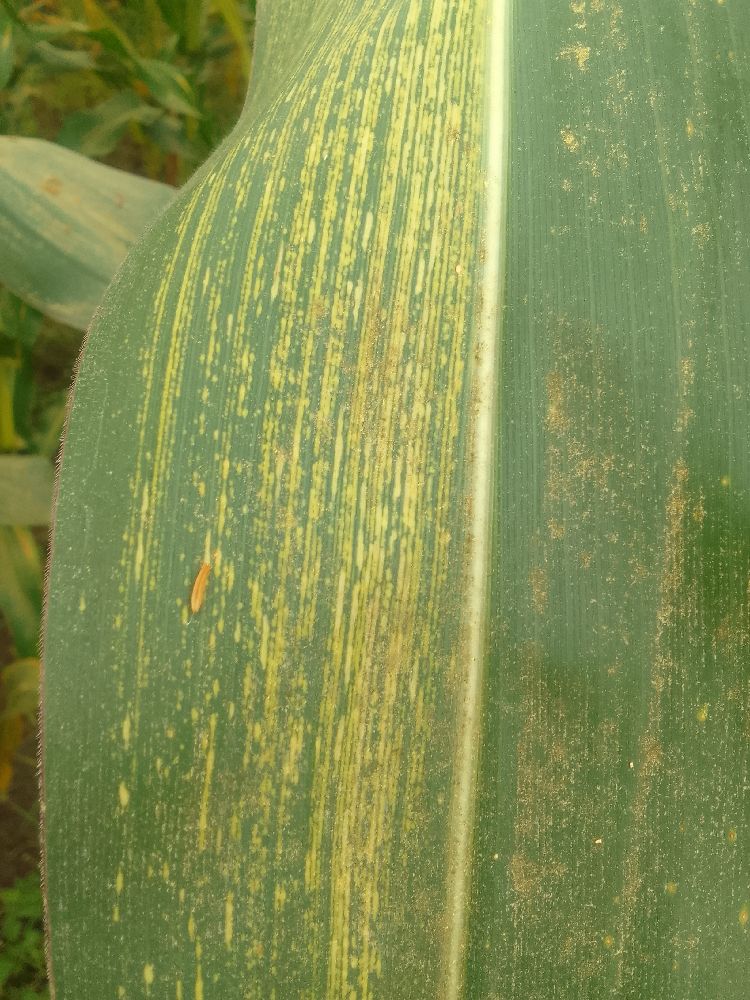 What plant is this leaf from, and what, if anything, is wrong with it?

maize, maize streak virus
